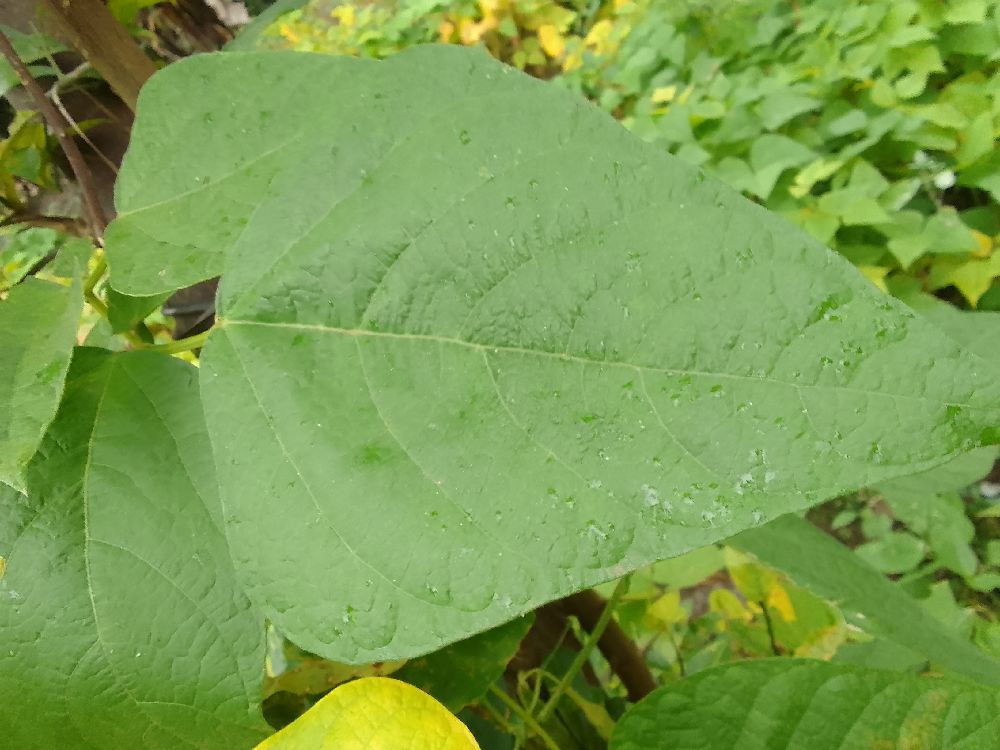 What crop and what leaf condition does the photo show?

common bean, healthy
